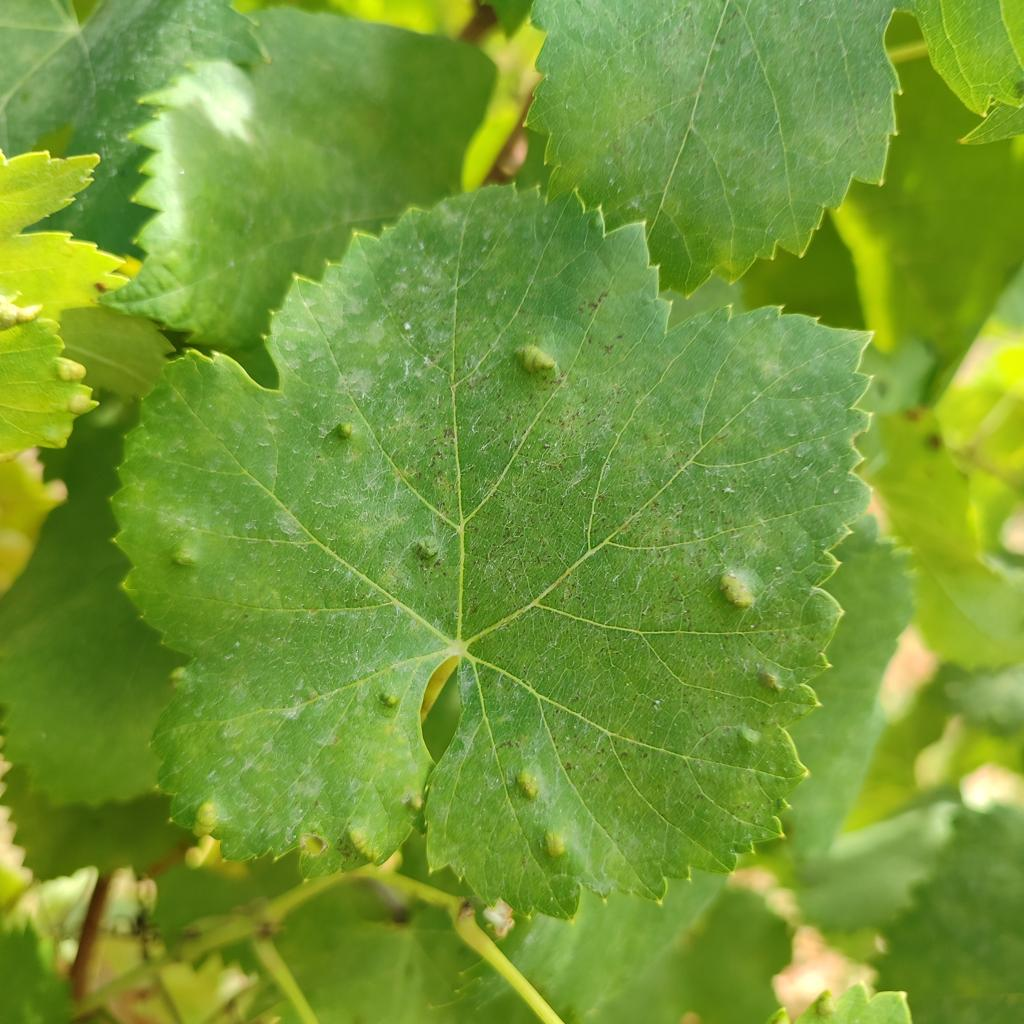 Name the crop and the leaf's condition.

grapevine, erineum mite
